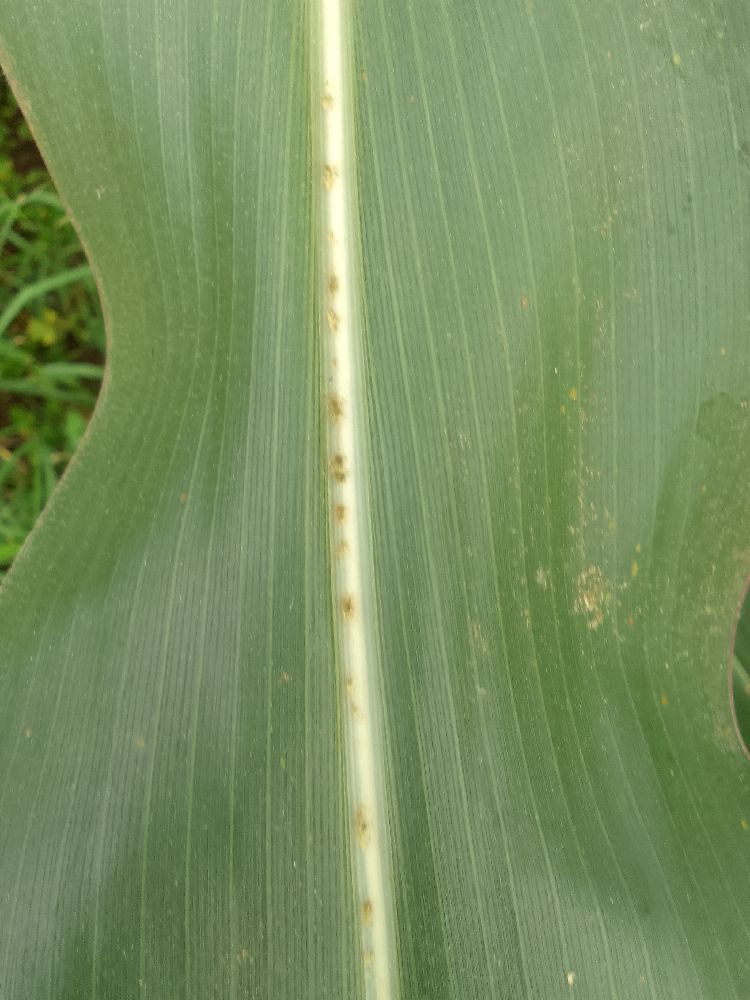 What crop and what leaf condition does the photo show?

maize, healthy
